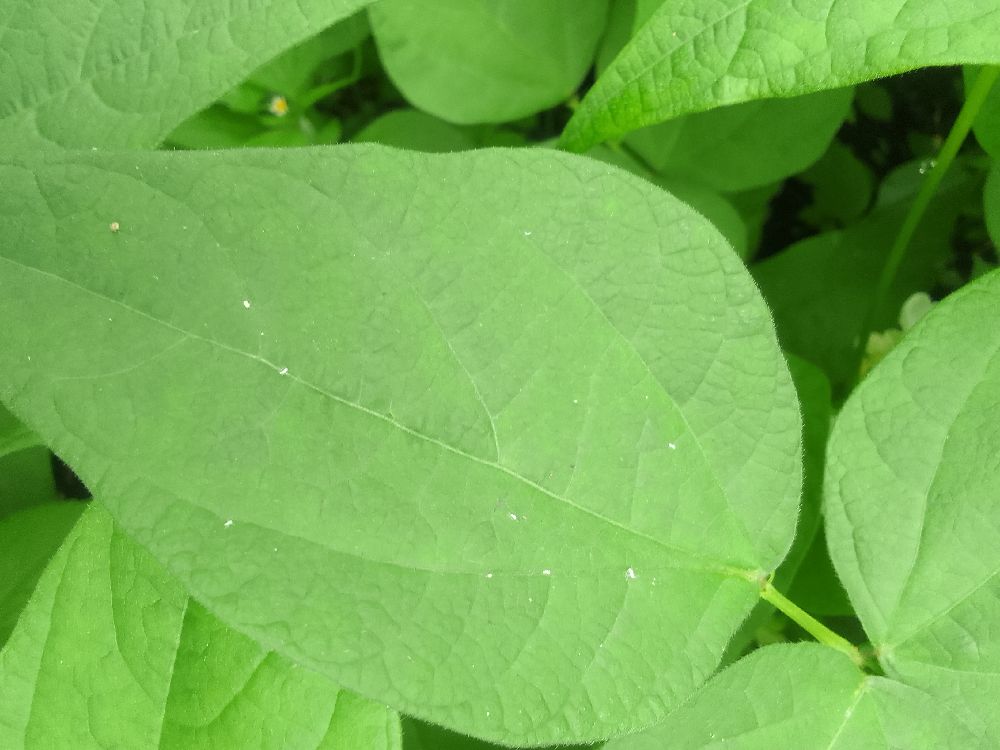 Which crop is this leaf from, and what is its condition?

common bean, healthy
